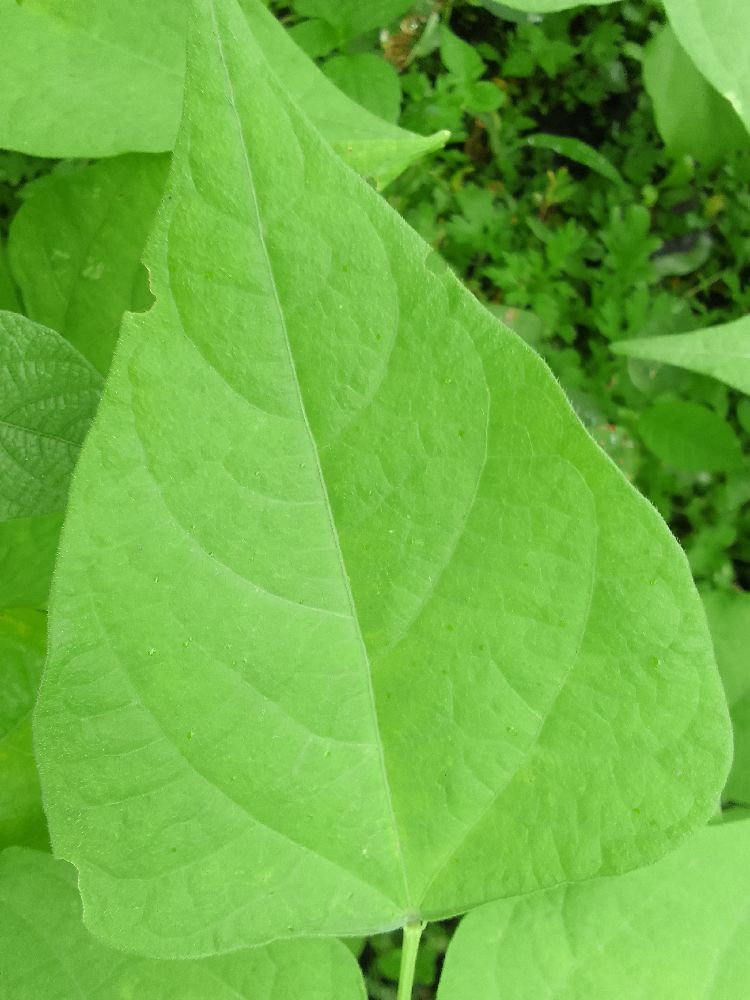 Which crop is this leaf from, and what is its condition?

common bean, healthy
